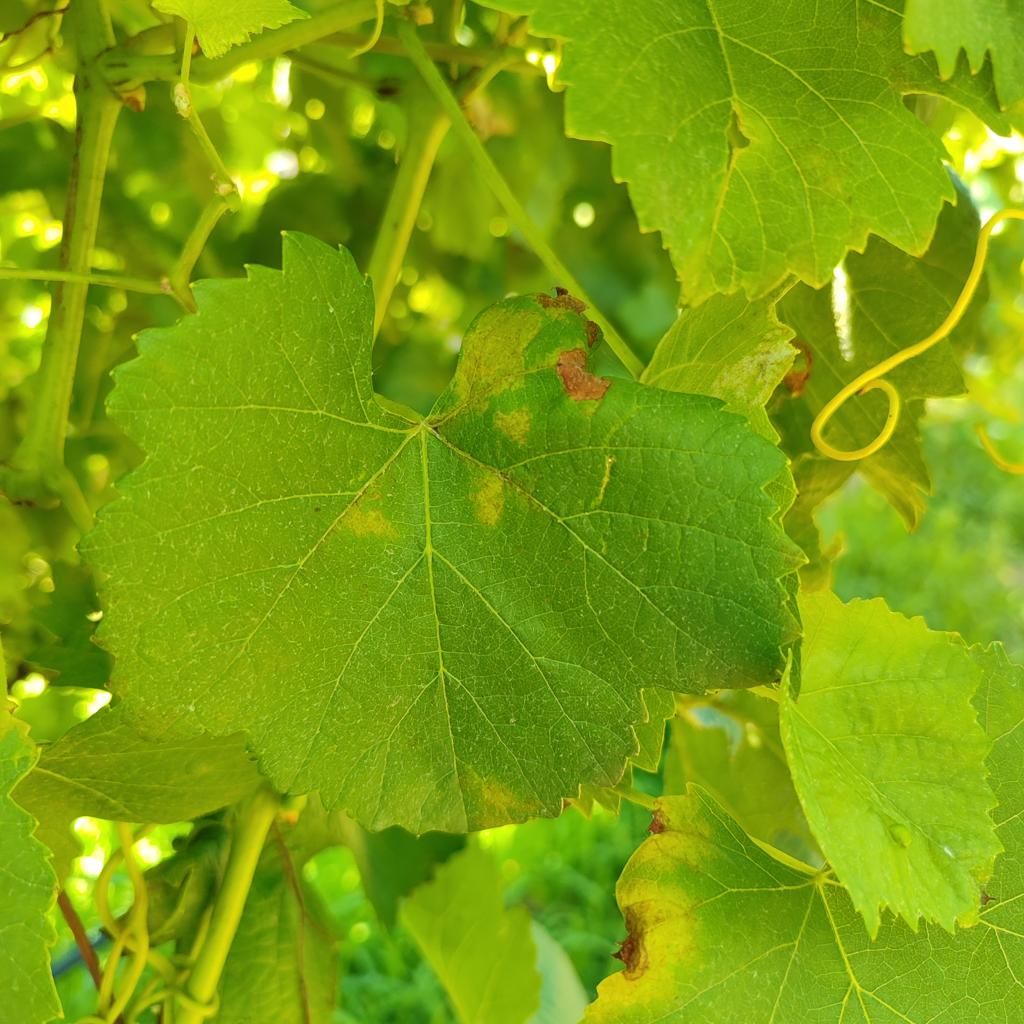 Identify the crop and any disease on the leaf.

grapevine, downy mildew
